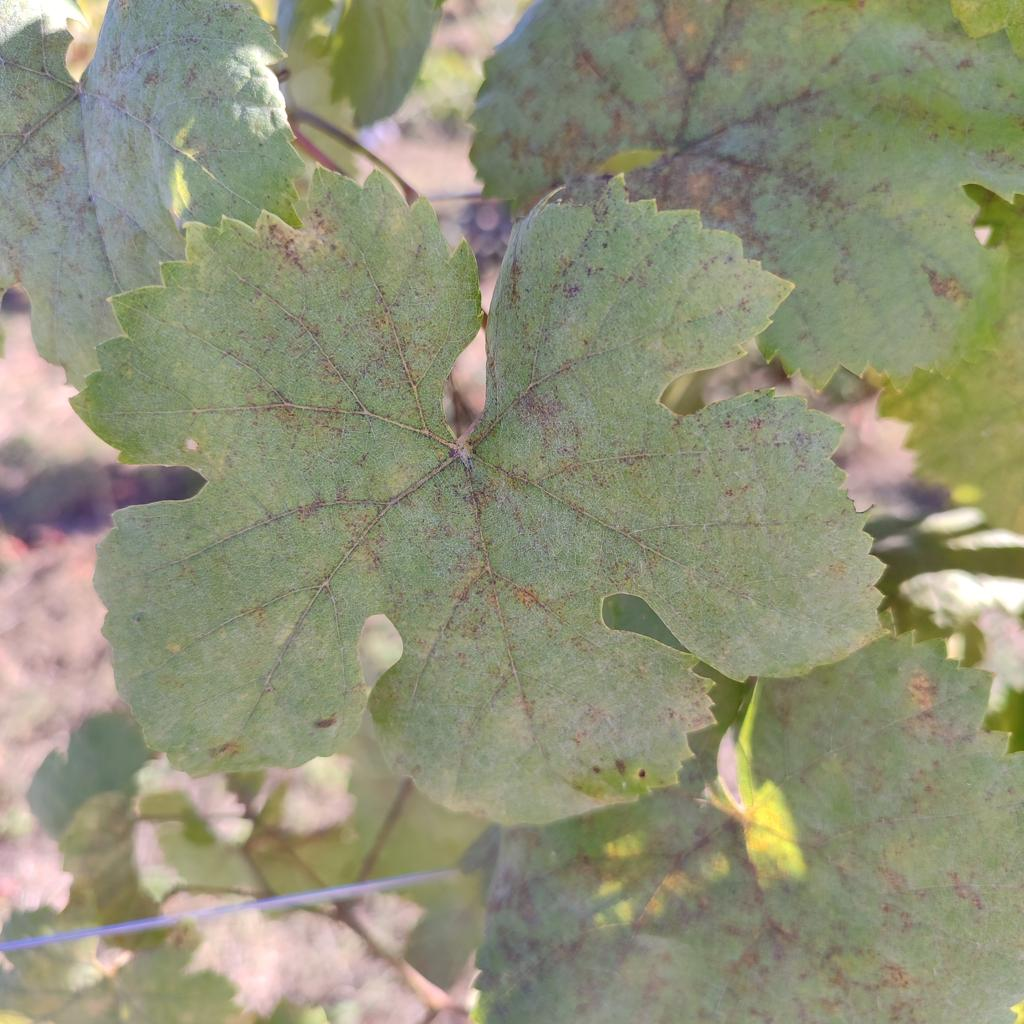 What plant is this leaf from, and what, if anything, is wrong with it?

grapevine, powdery mildew
